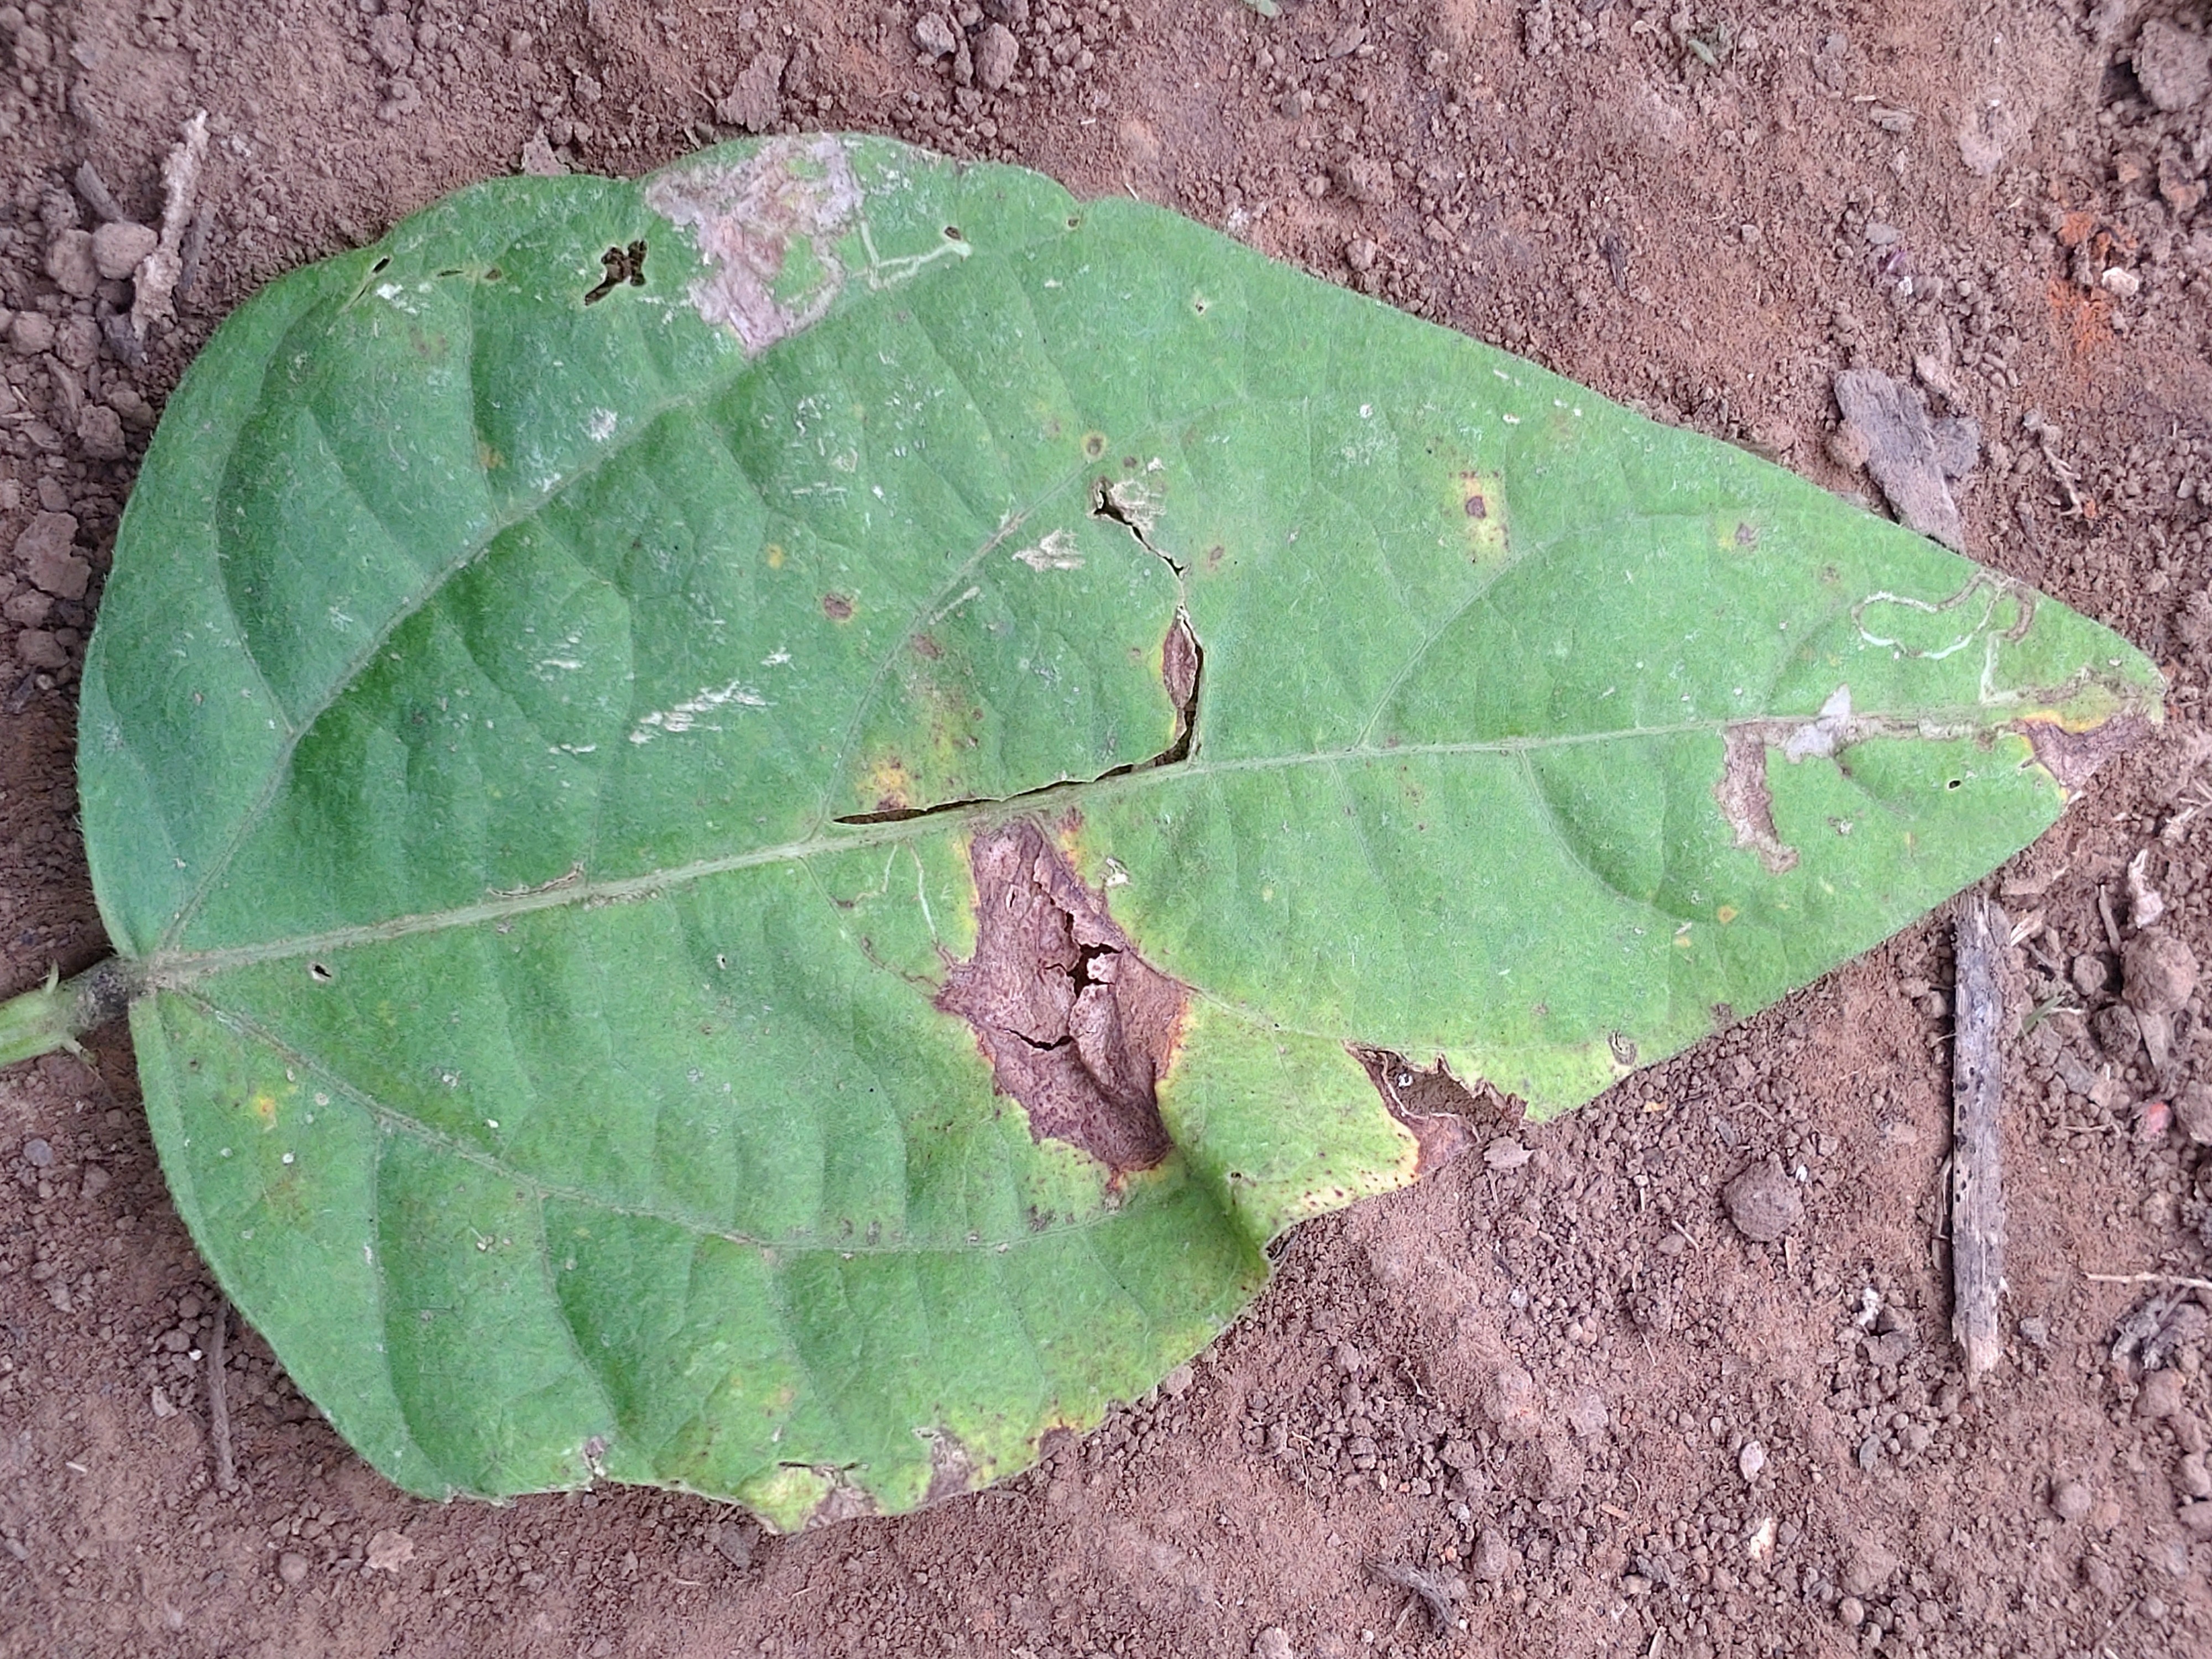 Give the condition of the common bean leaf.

anthracnose
